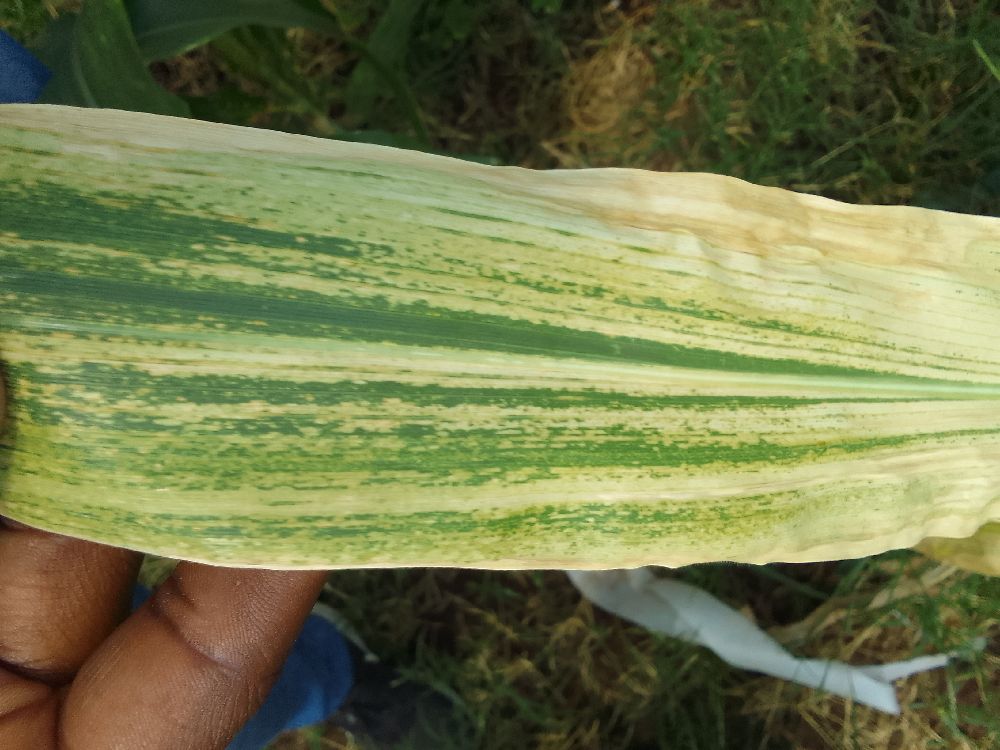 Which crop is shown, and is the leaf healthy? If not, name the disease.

maize, maize lethal necrosis
